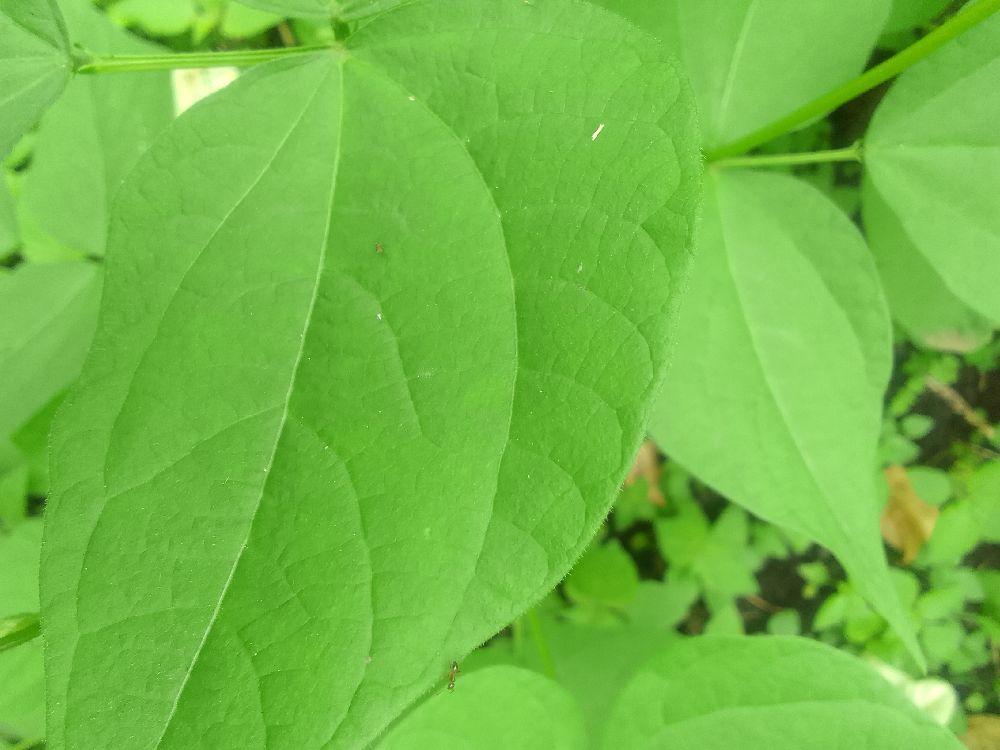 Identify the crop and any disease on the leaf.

common bean, healthy
